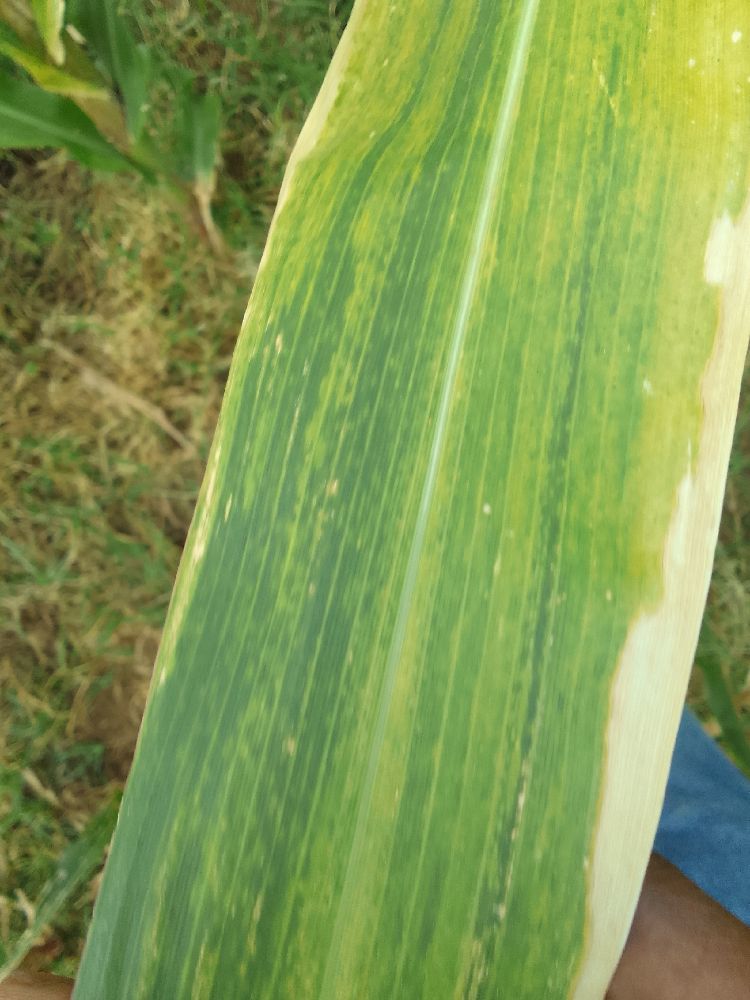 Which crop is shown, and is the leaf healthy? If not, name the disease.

maize, maize lethal necrosis
